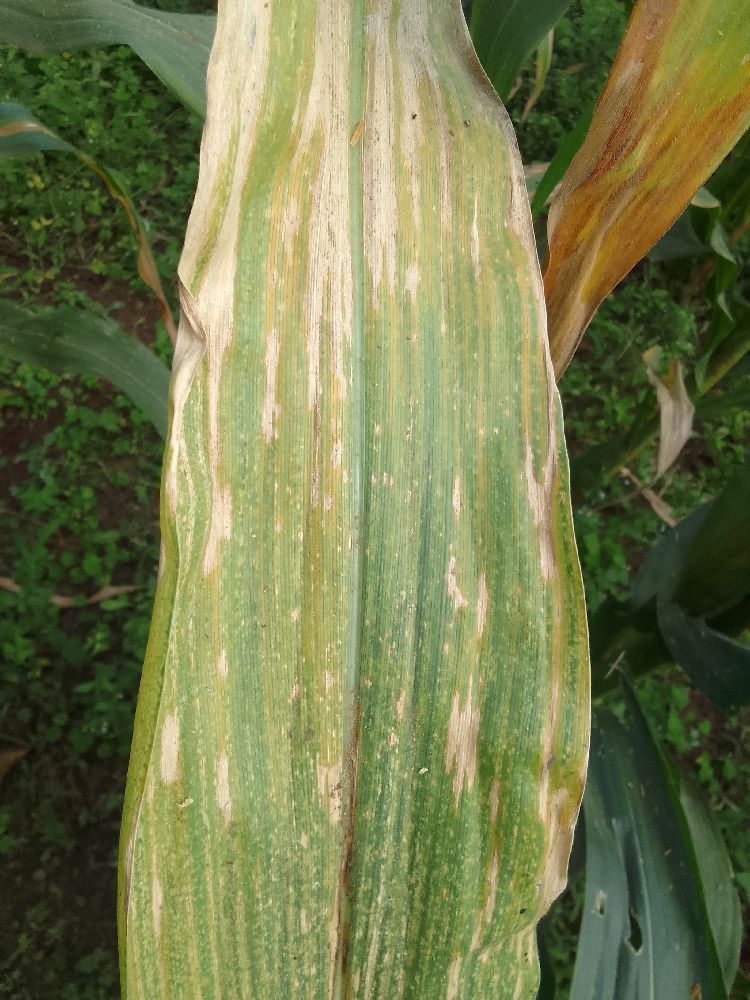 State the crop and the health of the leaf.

maize, maize lethal necrosis
